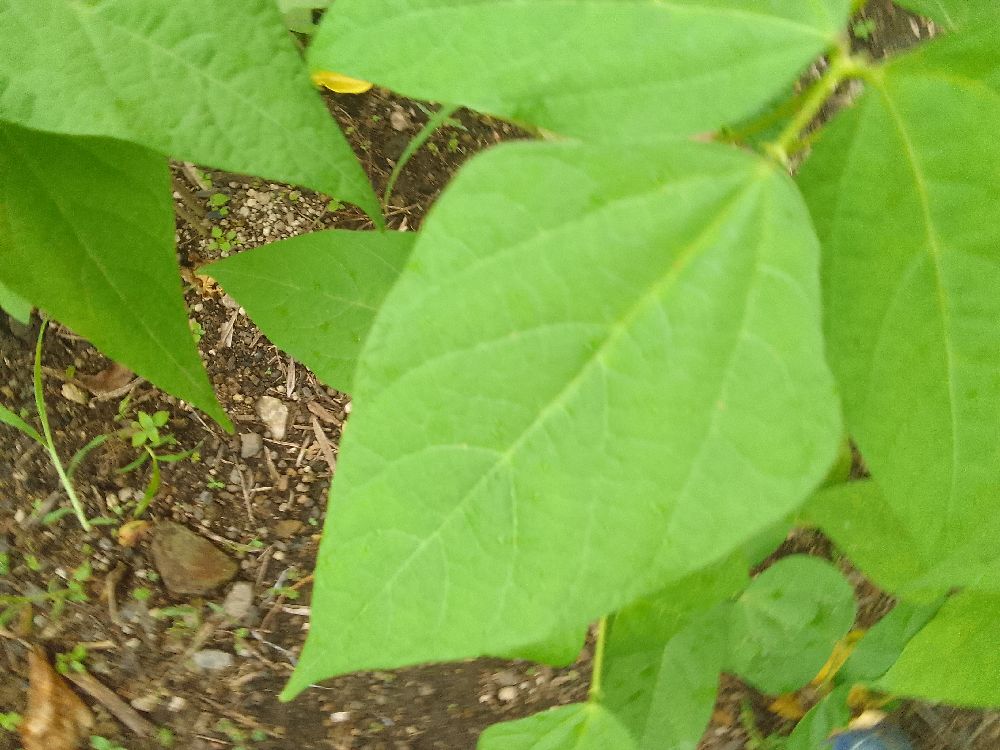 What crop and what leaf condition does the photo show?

common bean, healthy
